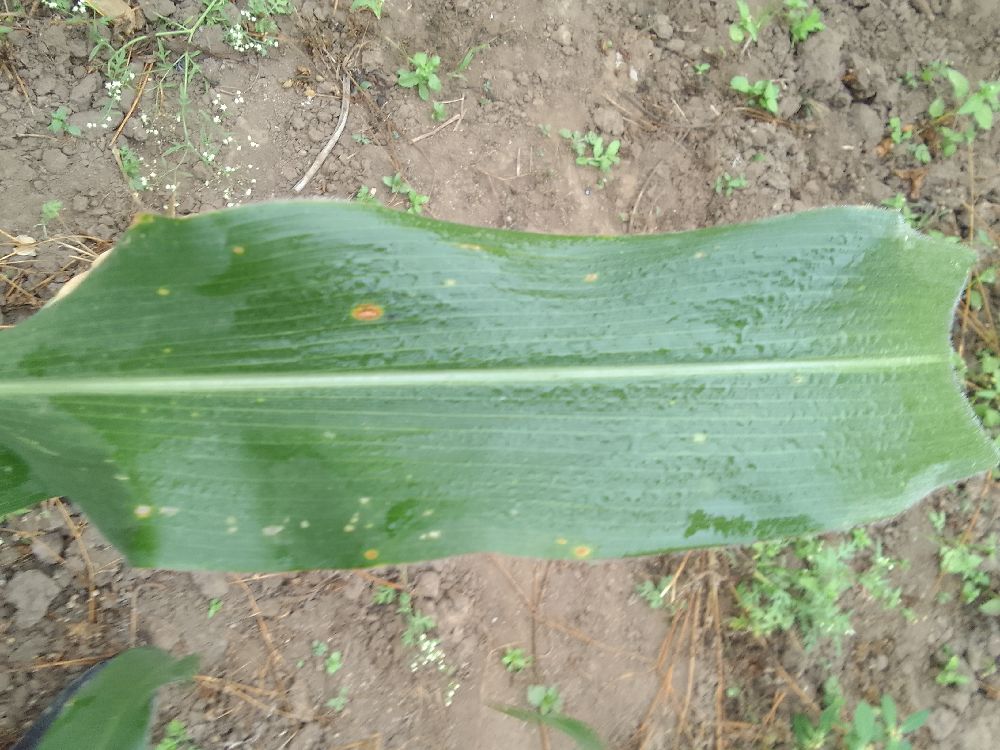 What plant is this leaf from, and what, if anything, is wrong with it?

maize, healthy
